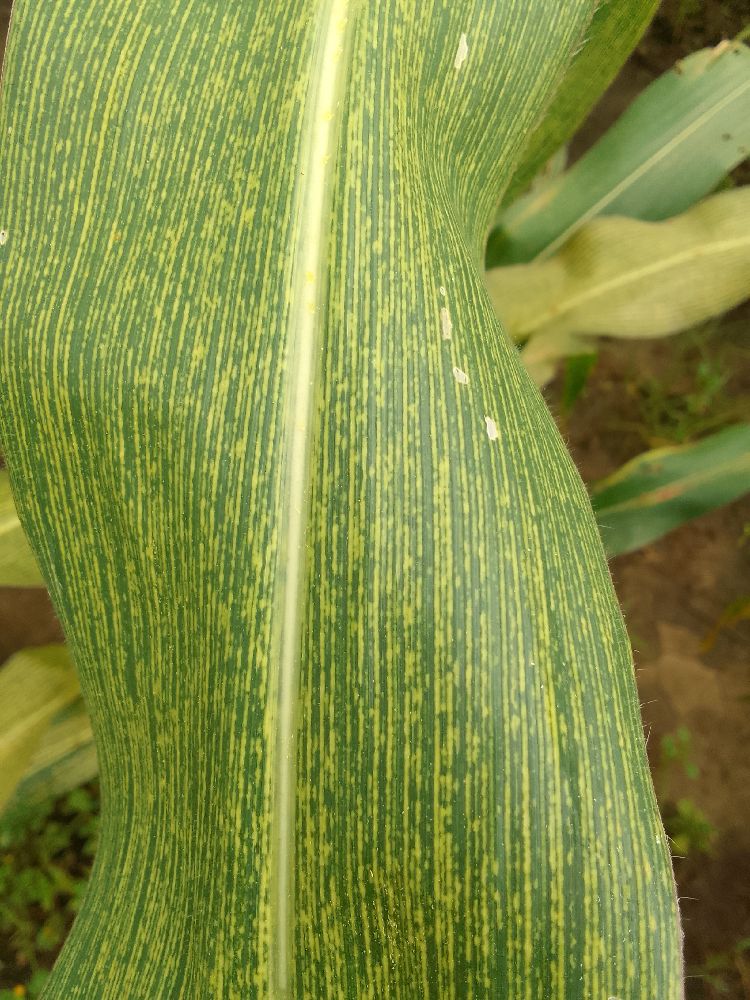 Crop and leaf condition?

maize, maize streak virus
